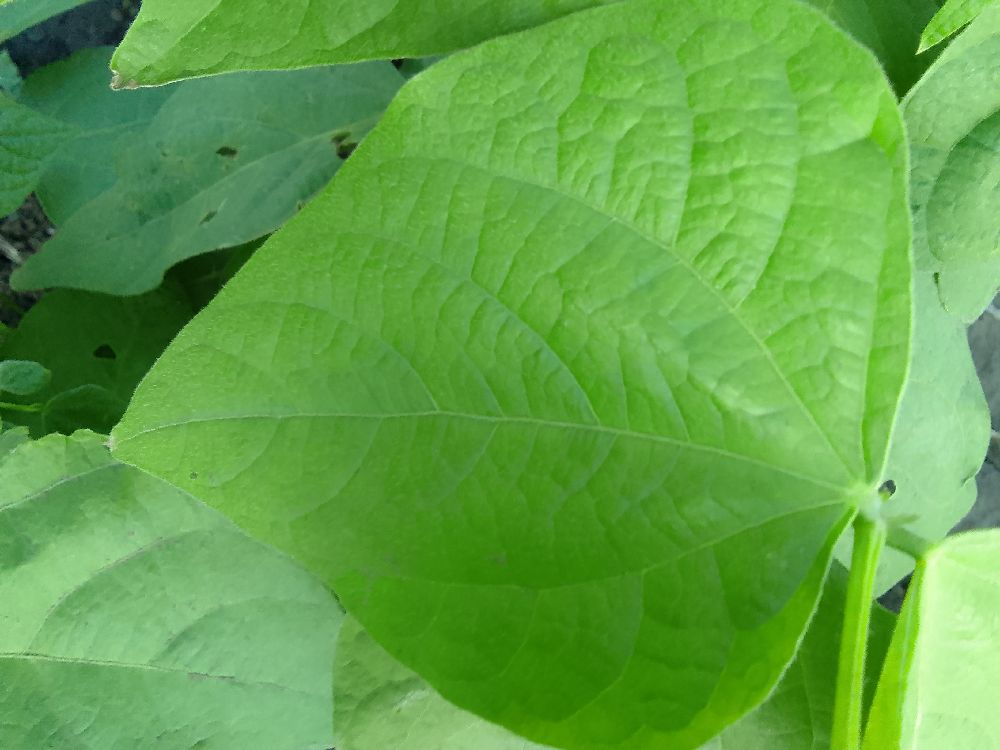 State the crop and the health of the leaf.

common bean, healthy
